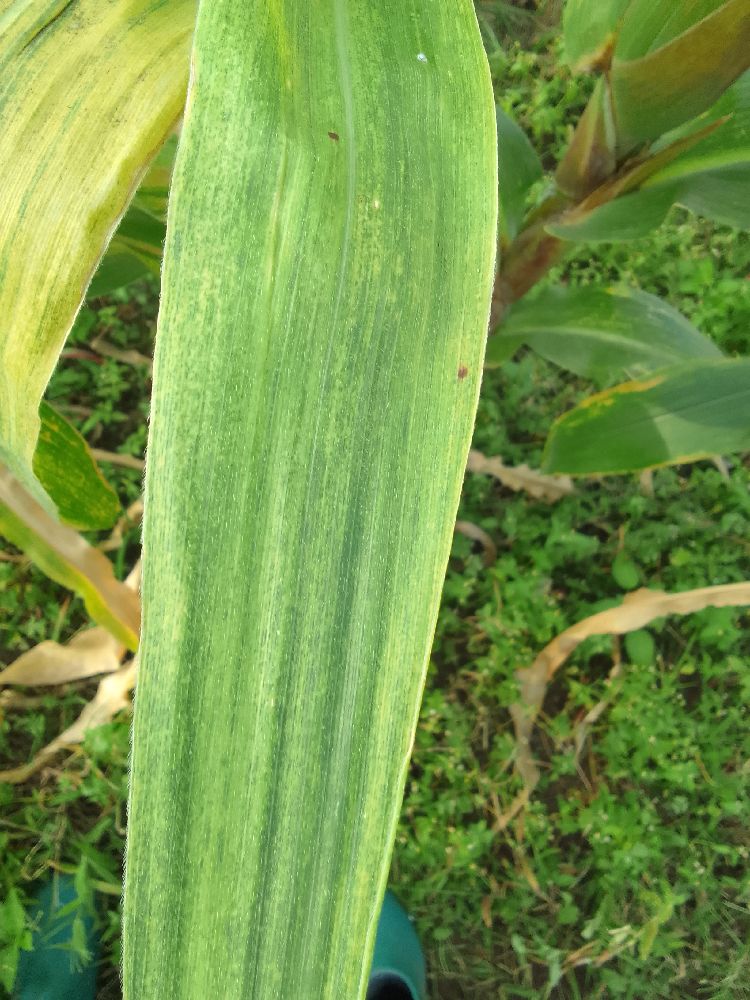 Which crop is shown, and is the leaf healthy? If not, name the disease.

maize, maize lethal necrosis
